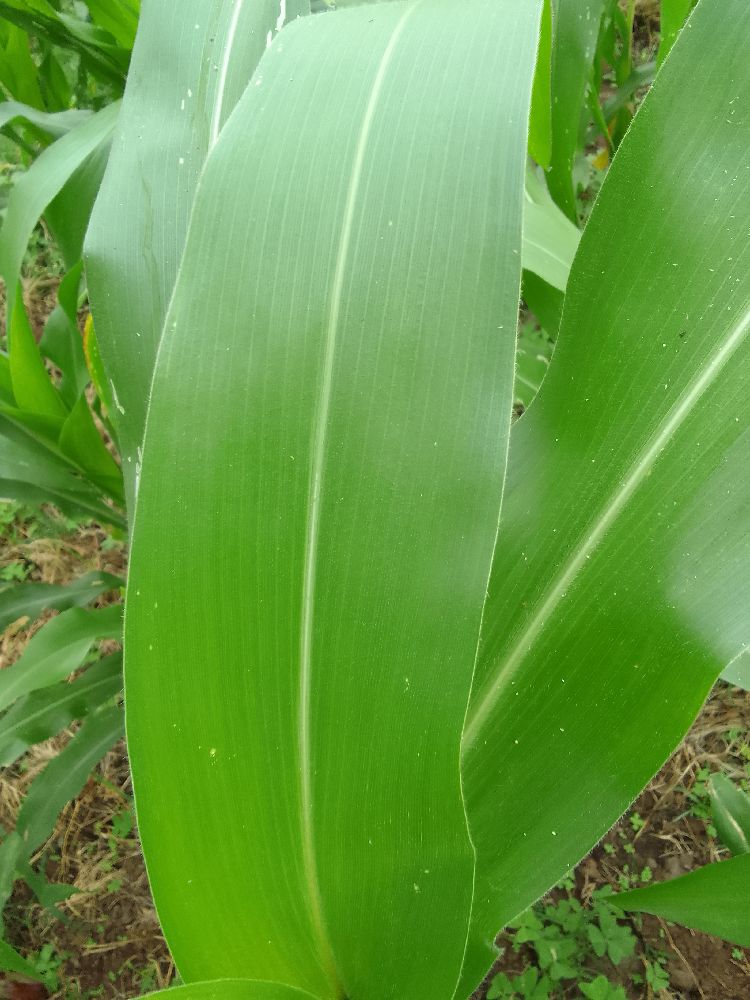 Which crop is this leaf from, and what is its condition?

maize, healthy
